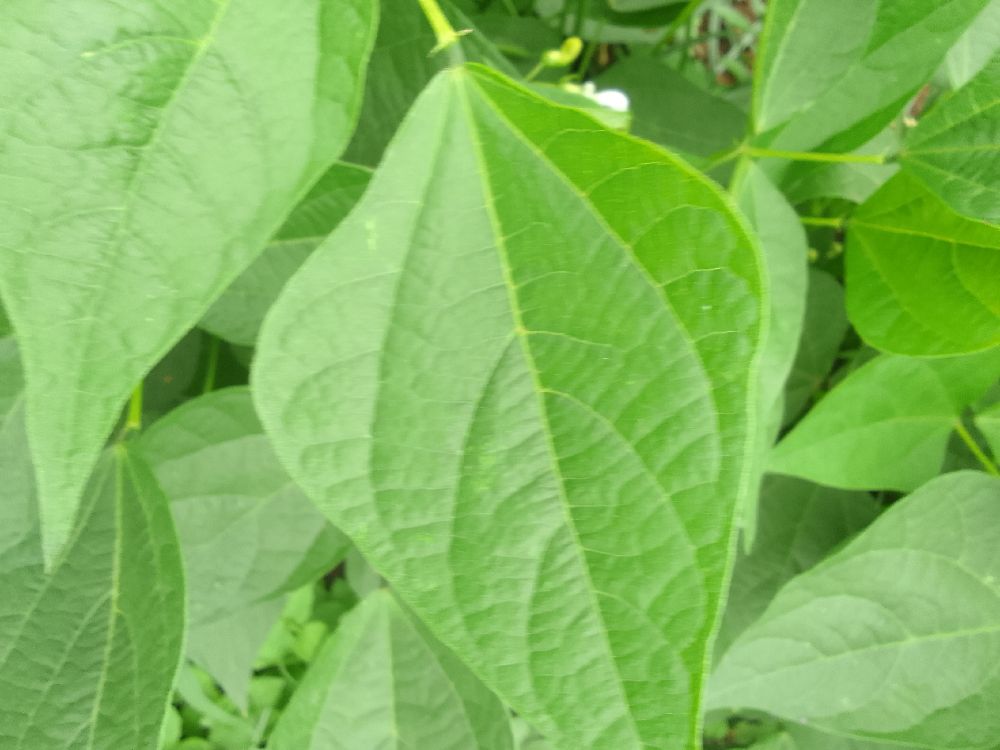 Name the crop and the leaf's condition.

common bean, healthy
